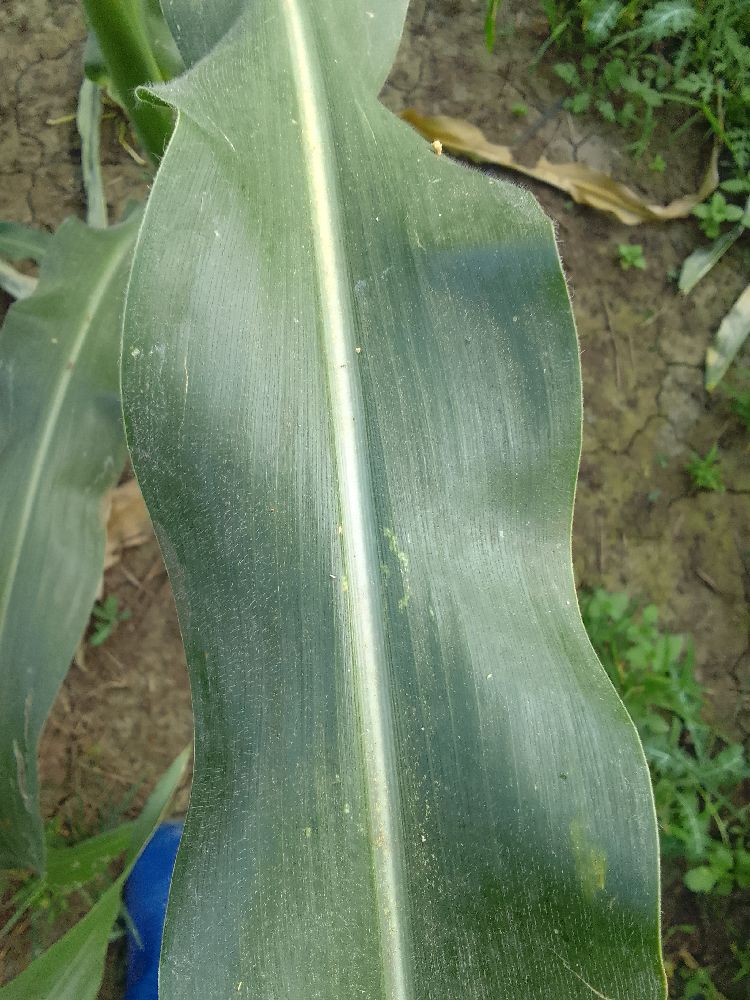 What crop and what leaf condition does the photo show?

maize, healthy
